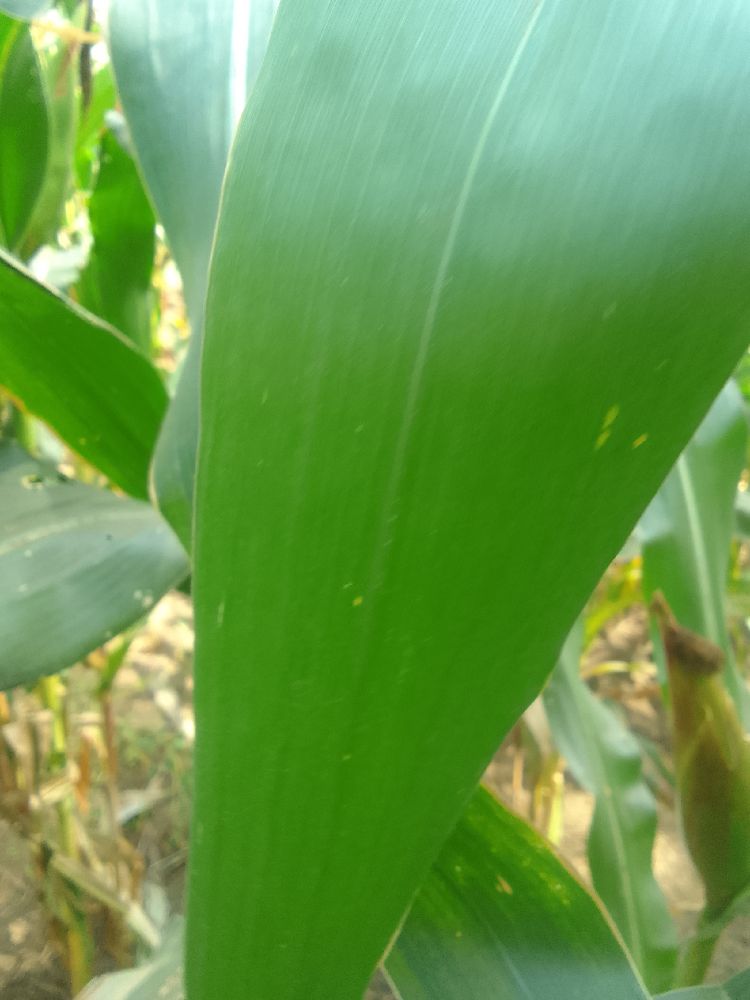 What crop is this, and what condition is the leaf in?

maize, healthy
